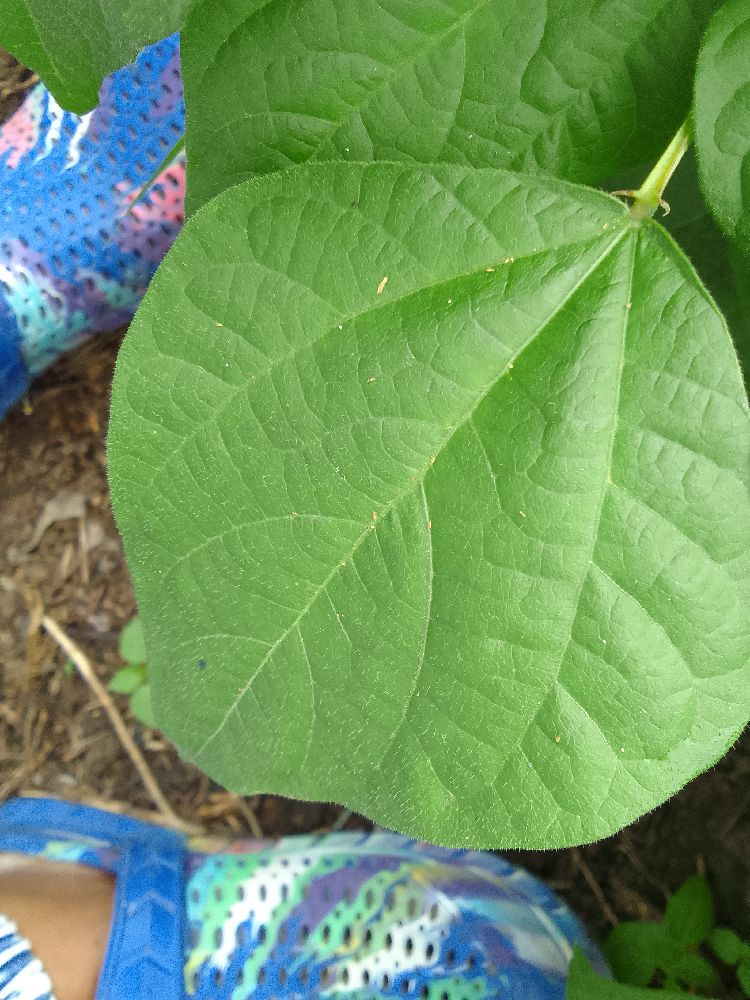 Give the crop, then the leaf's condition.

common bean, healthy
